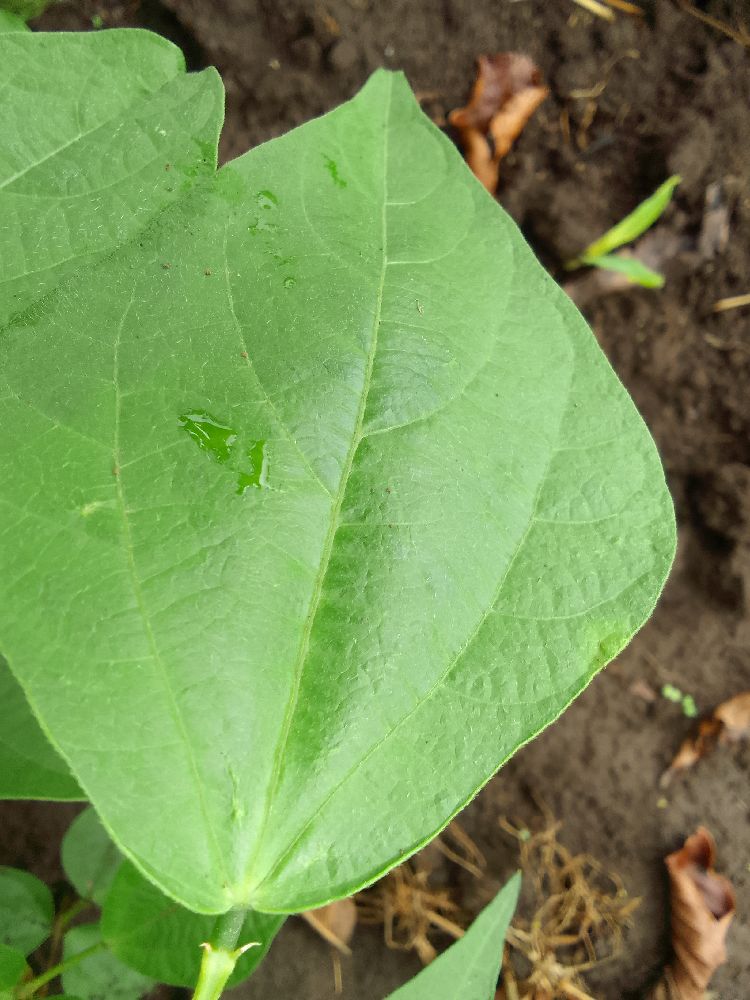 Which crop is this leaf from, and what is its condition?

common bean, healthy
